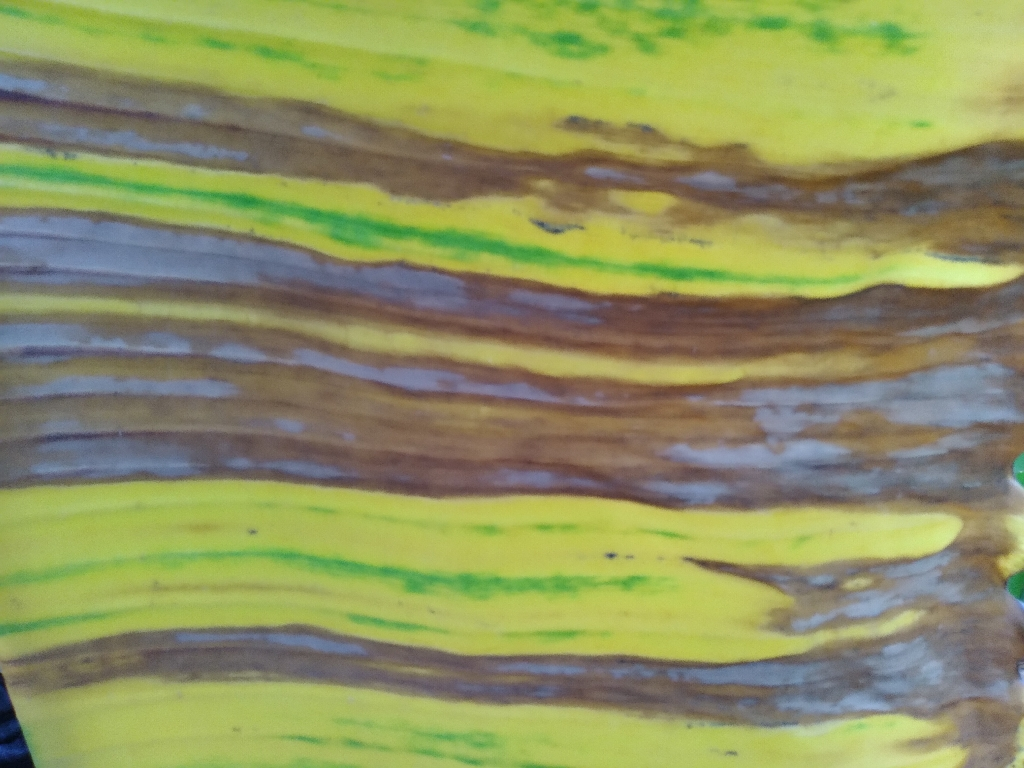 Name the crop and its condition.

banana, fusarium wilt race 1
